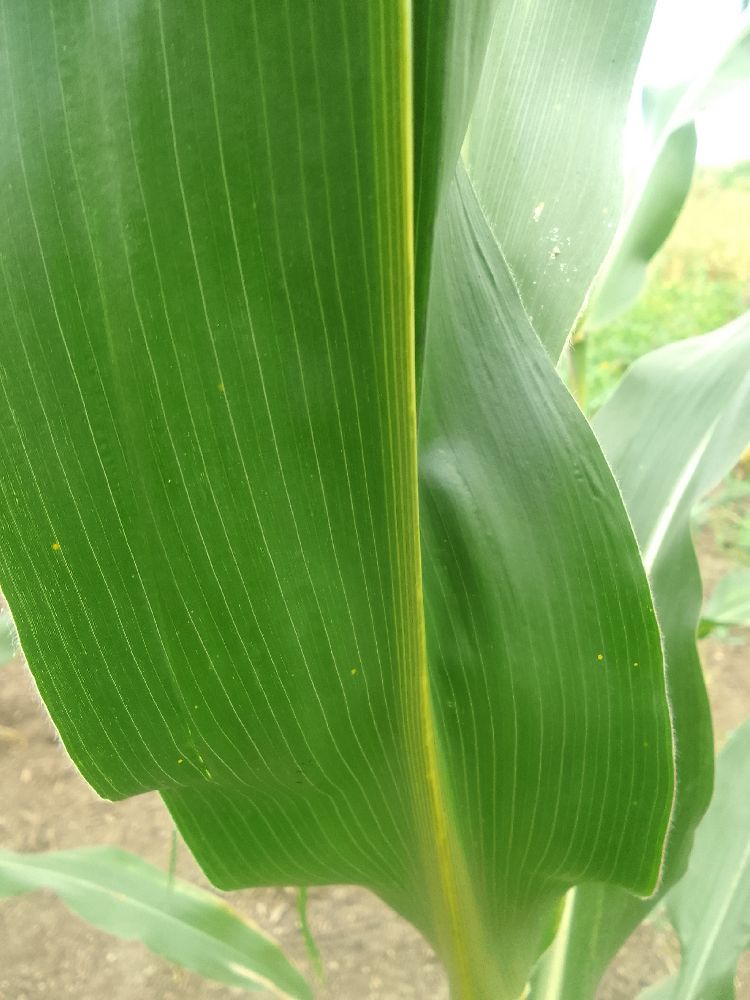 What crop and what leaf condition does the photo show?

maize, healthy
